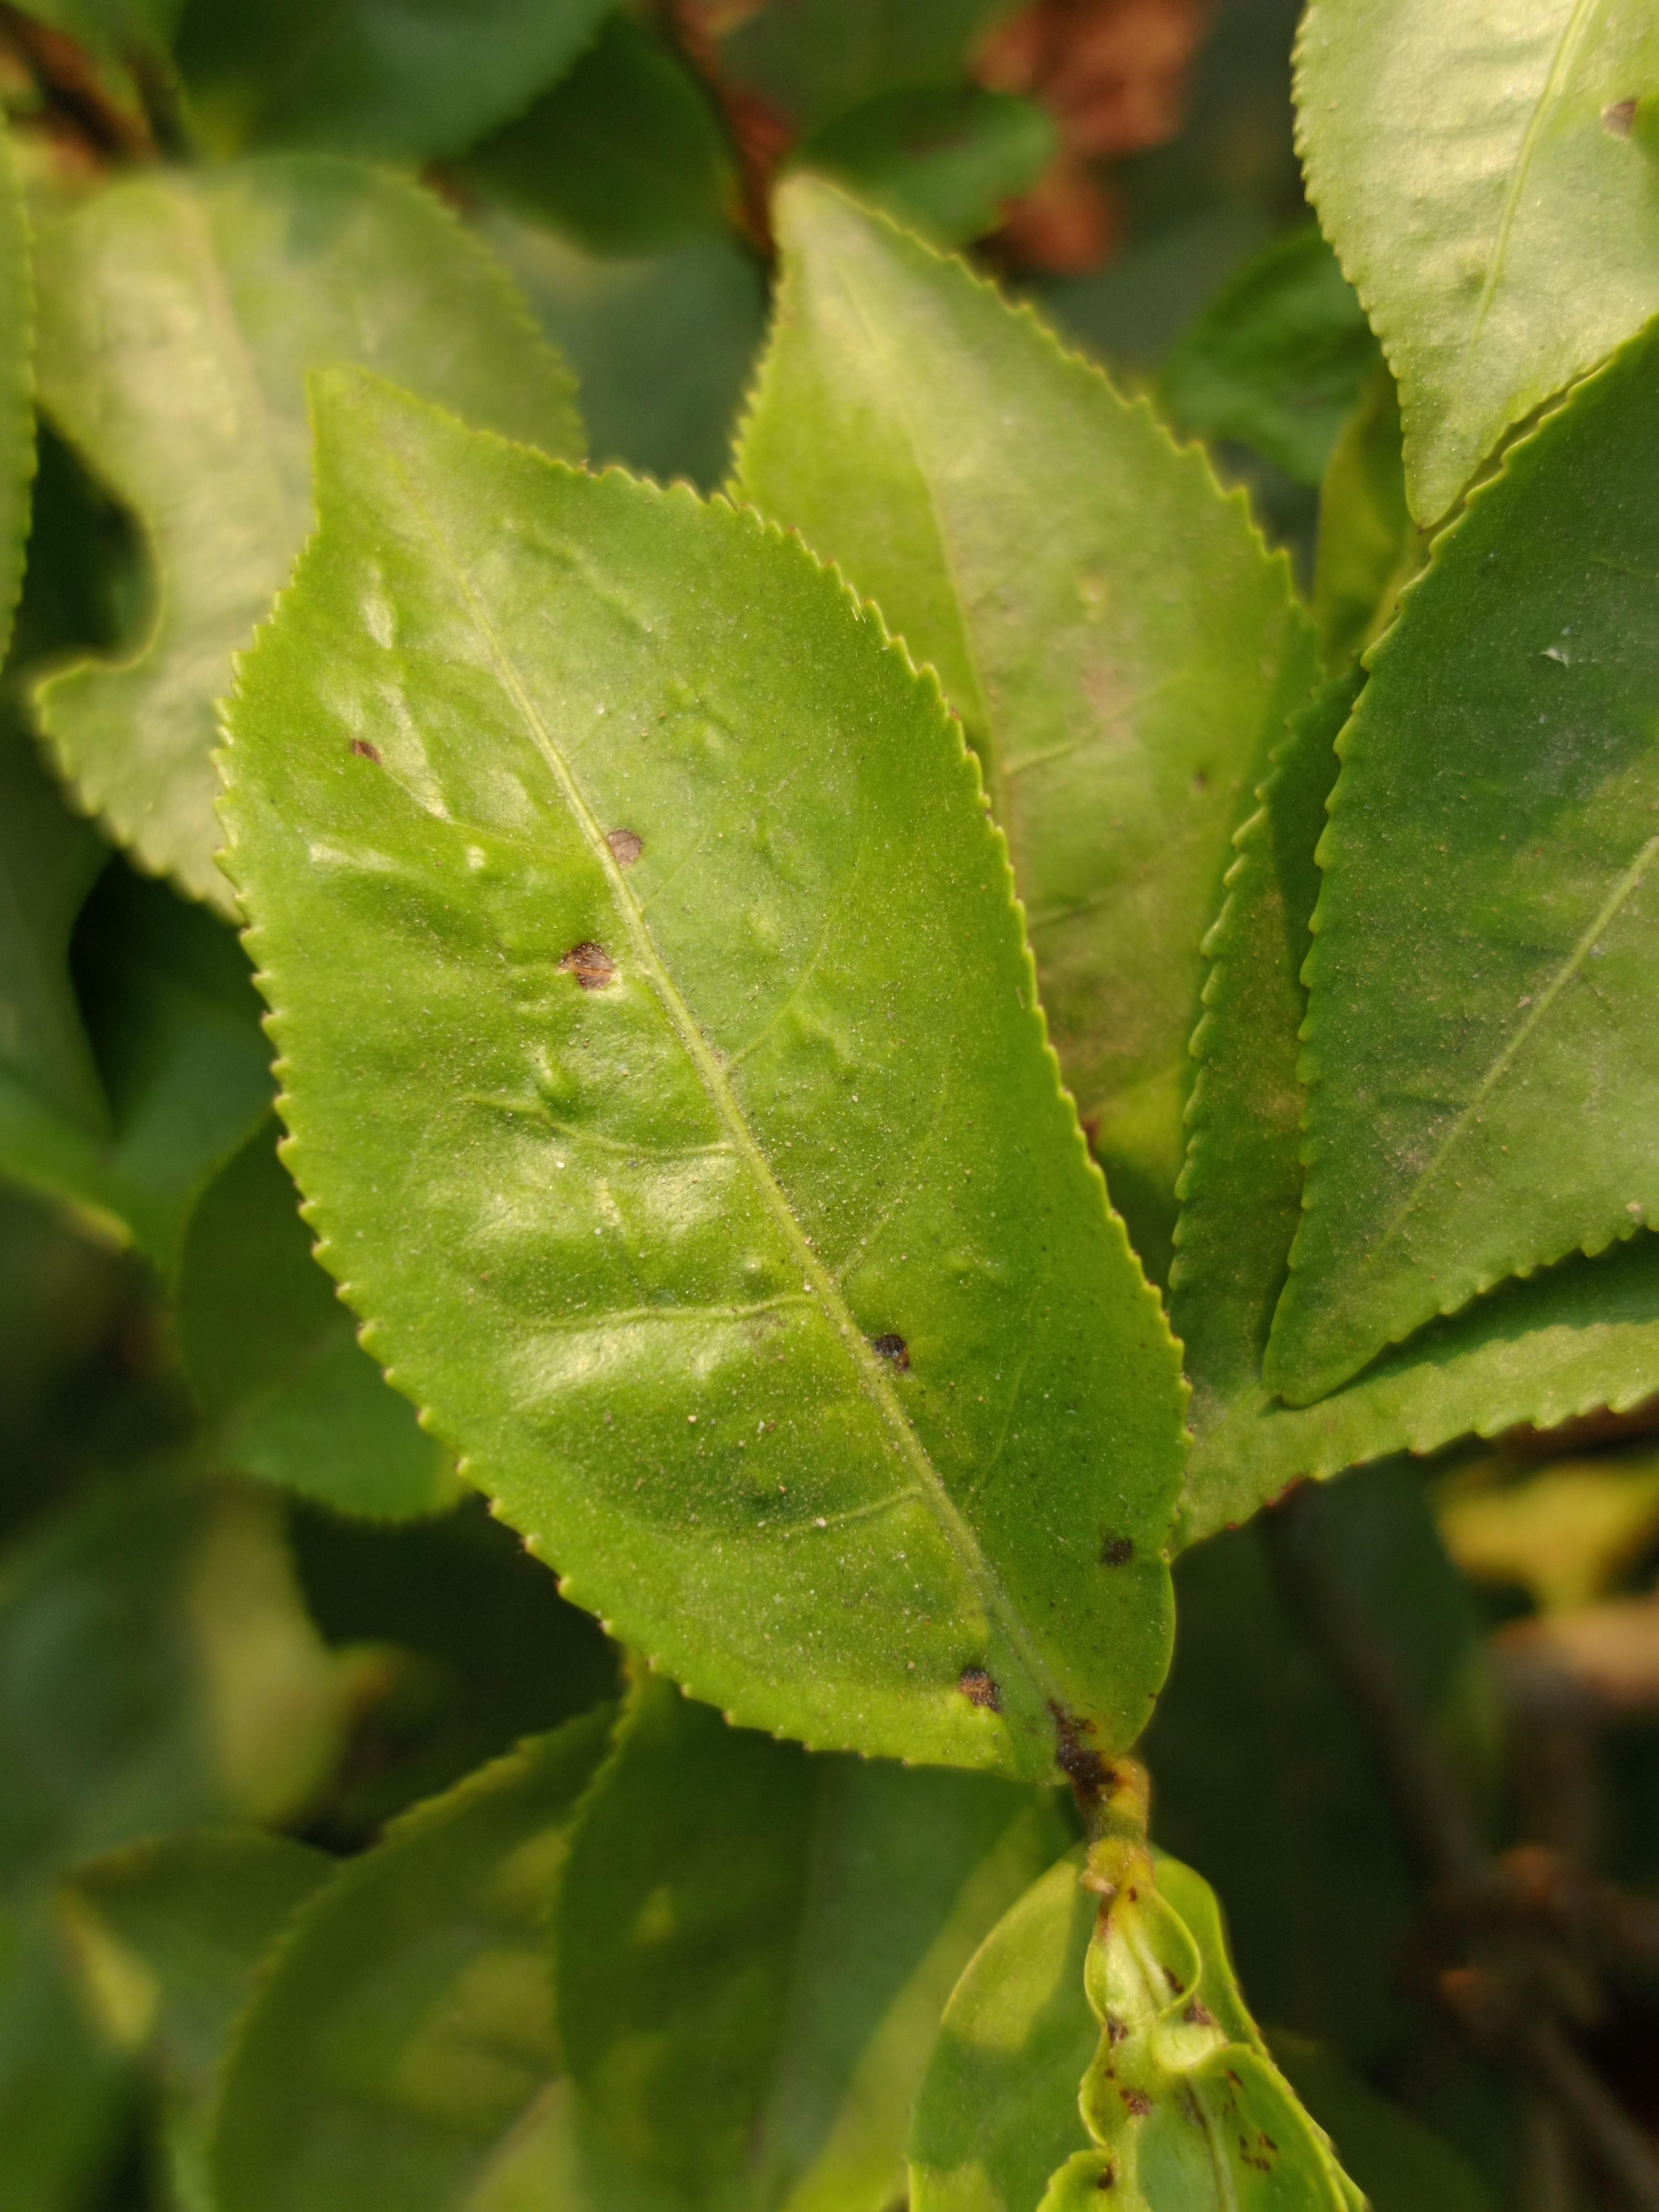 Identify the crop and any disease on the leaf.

tea, red rust
